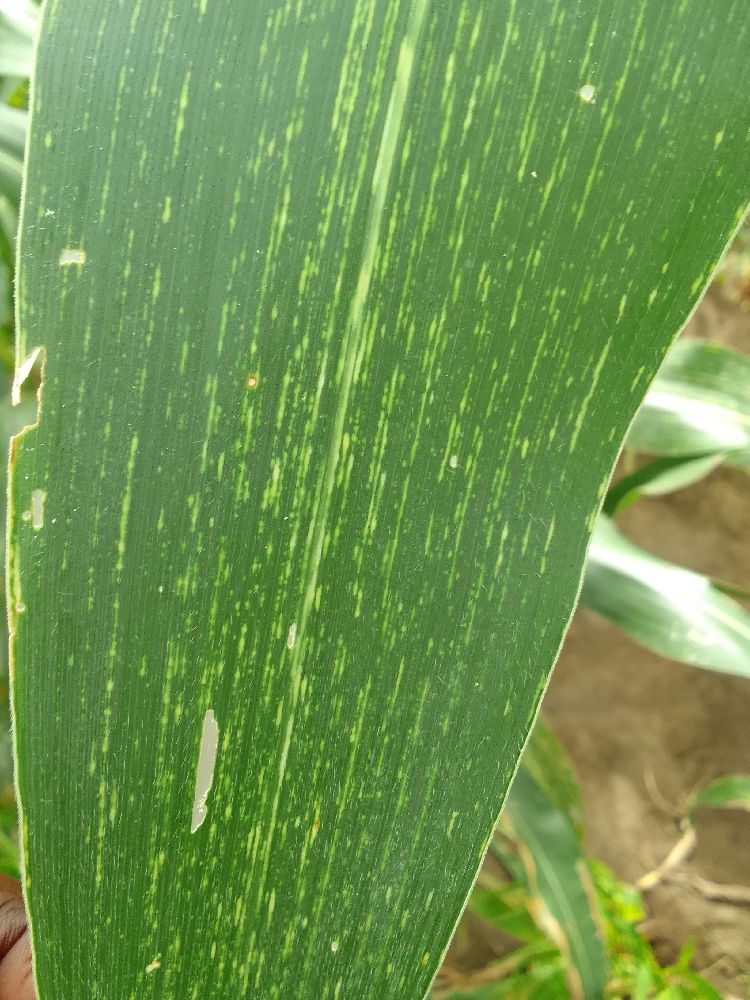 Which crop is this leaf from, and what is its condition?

maize, maize streak virus
